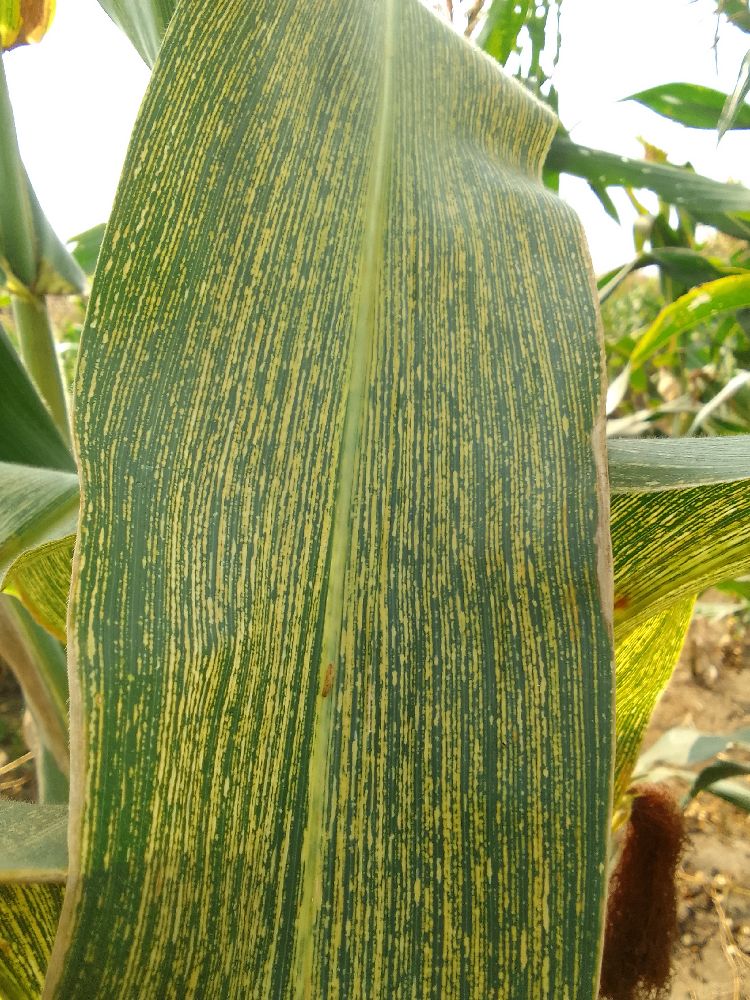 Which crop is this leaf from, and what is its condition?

maize, maize streak virus
